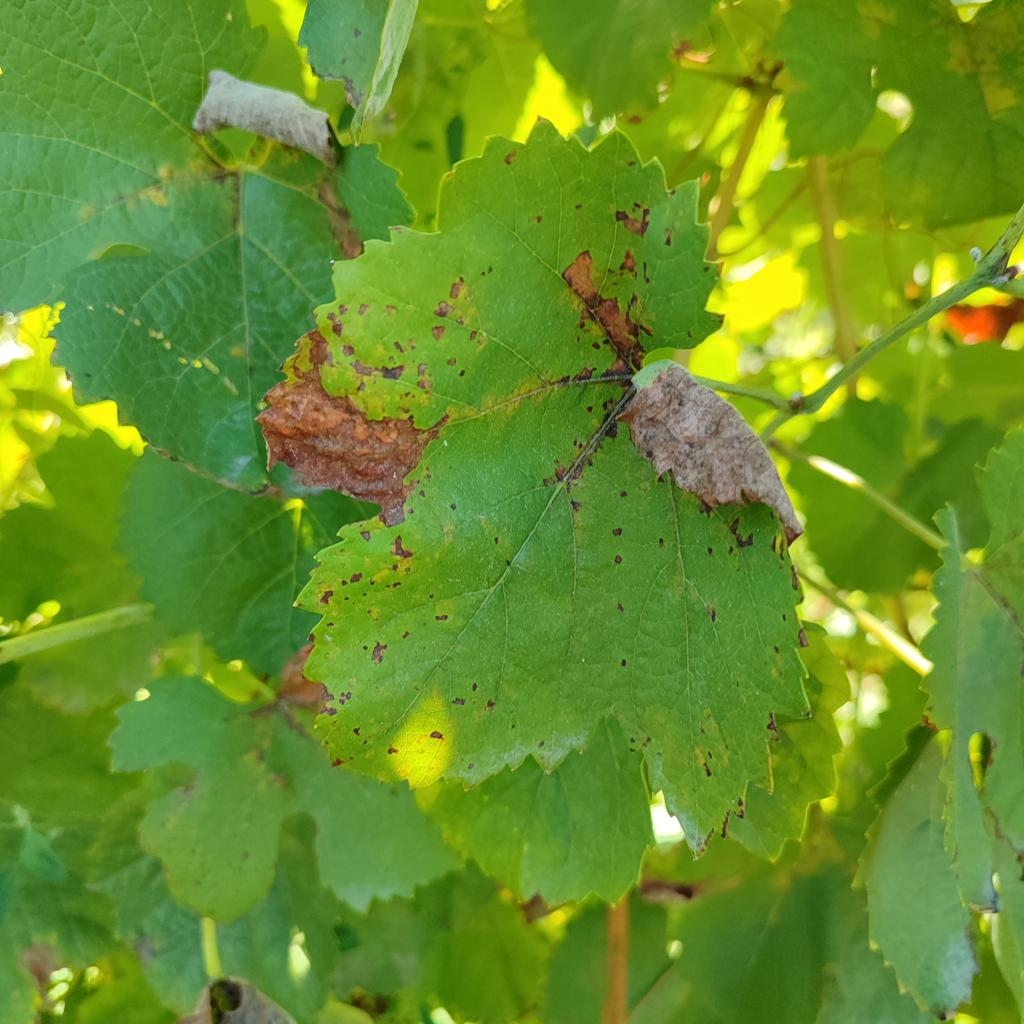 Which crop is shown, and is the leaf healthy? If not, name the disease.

grapevine, downy mildew
